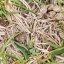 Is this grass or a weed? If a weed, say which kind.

grass
